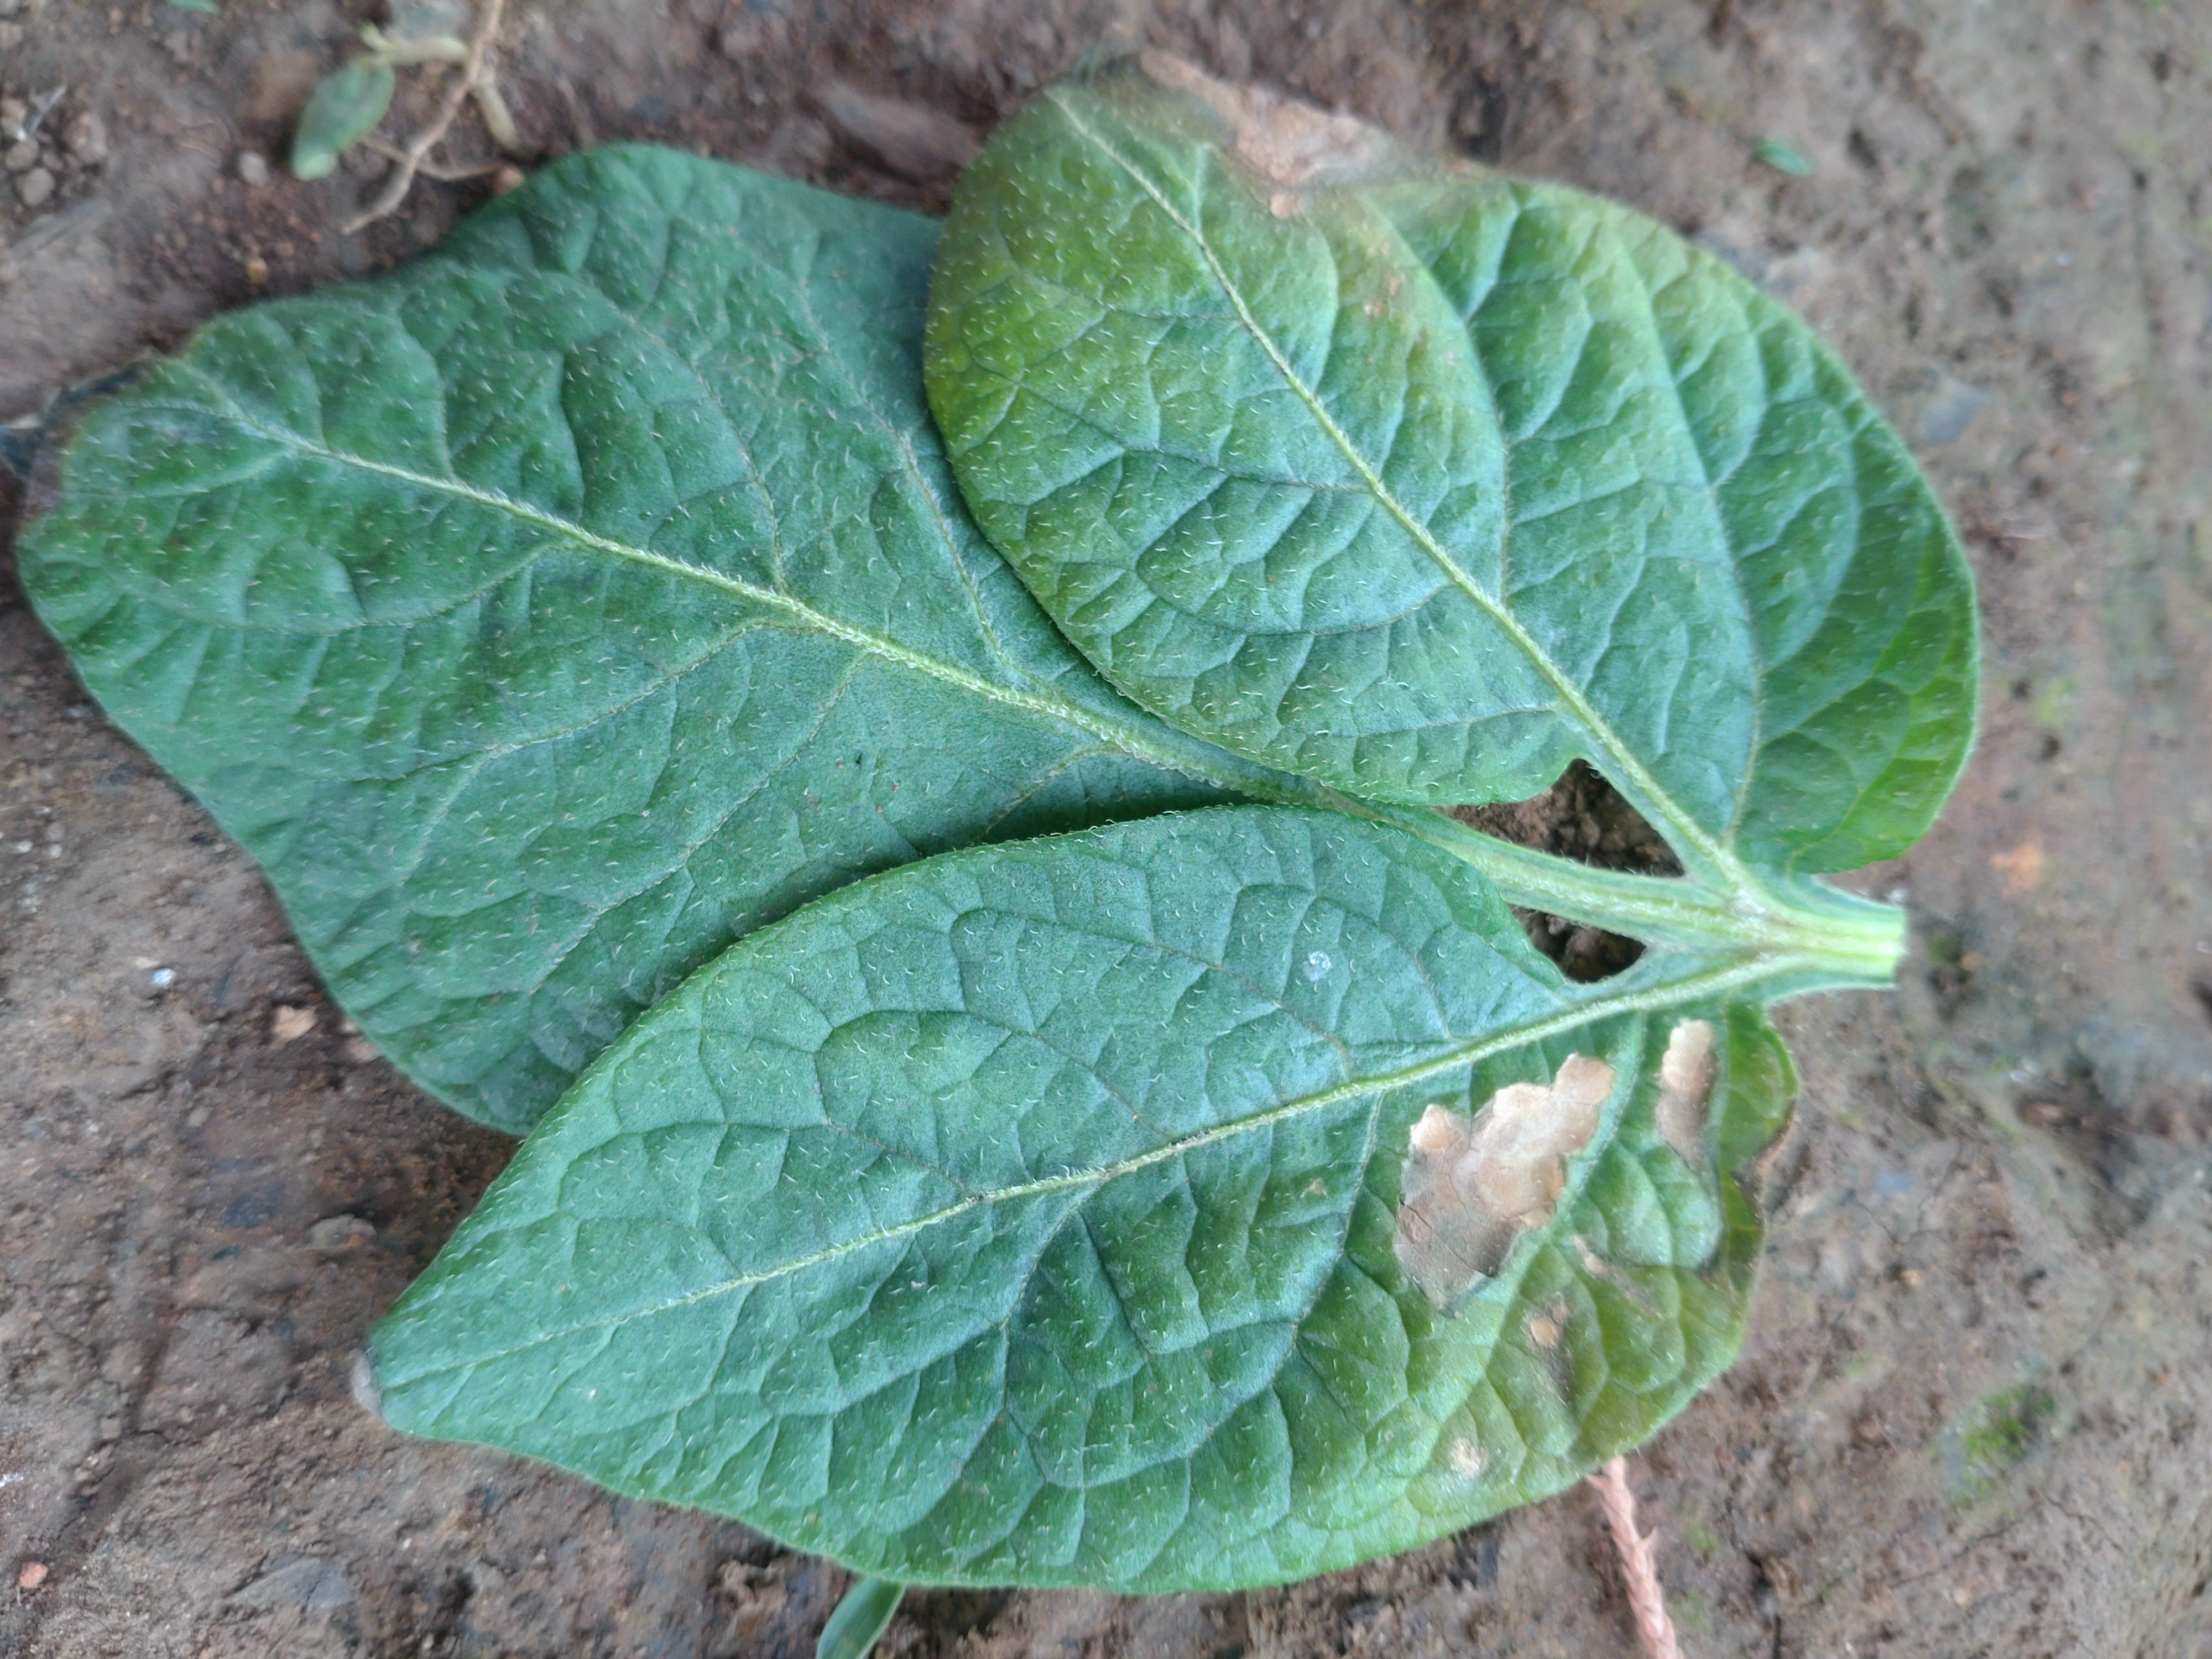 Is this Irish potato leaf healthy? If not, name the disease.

early blight
